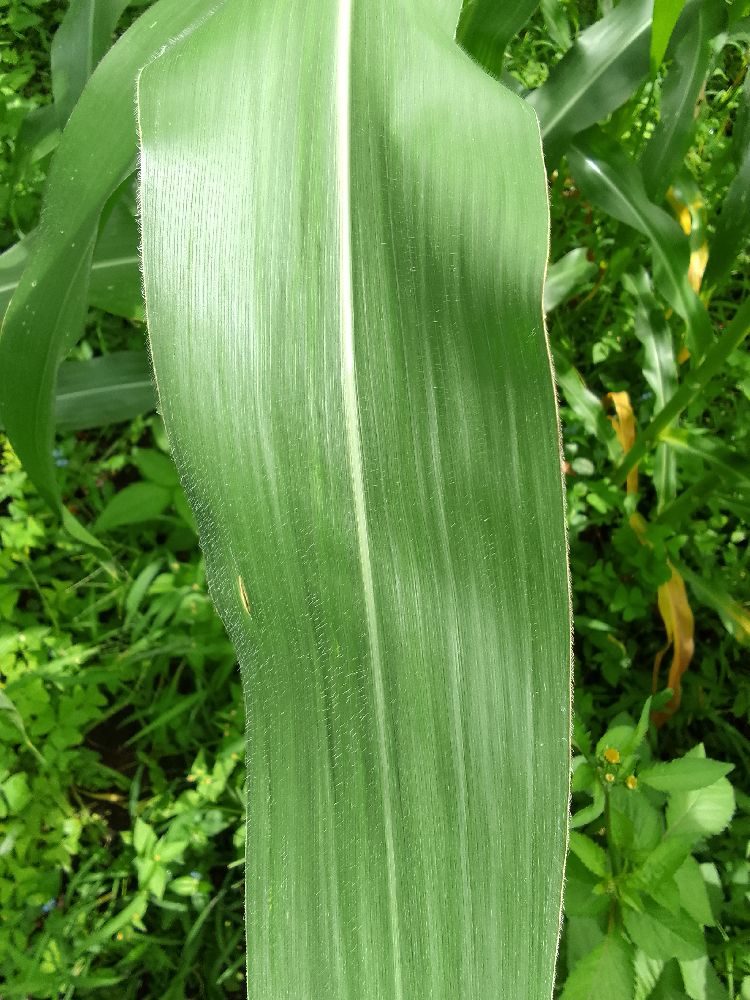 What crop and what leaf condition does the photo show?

maize, healthy
